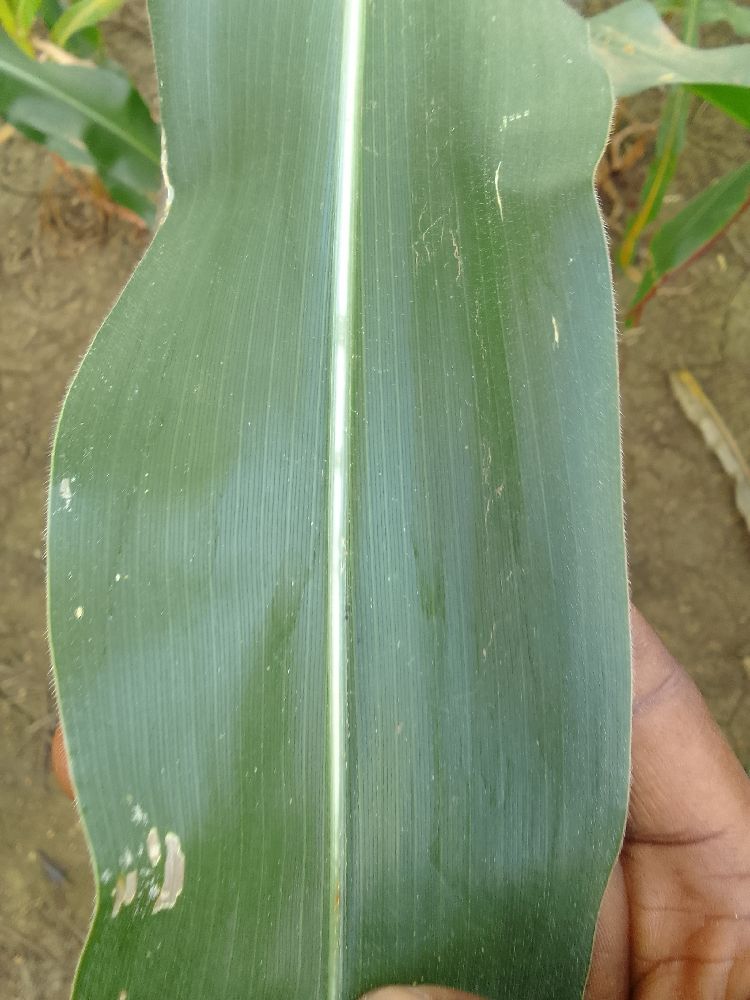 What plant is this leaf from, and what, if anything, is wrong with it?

maize, healthy
